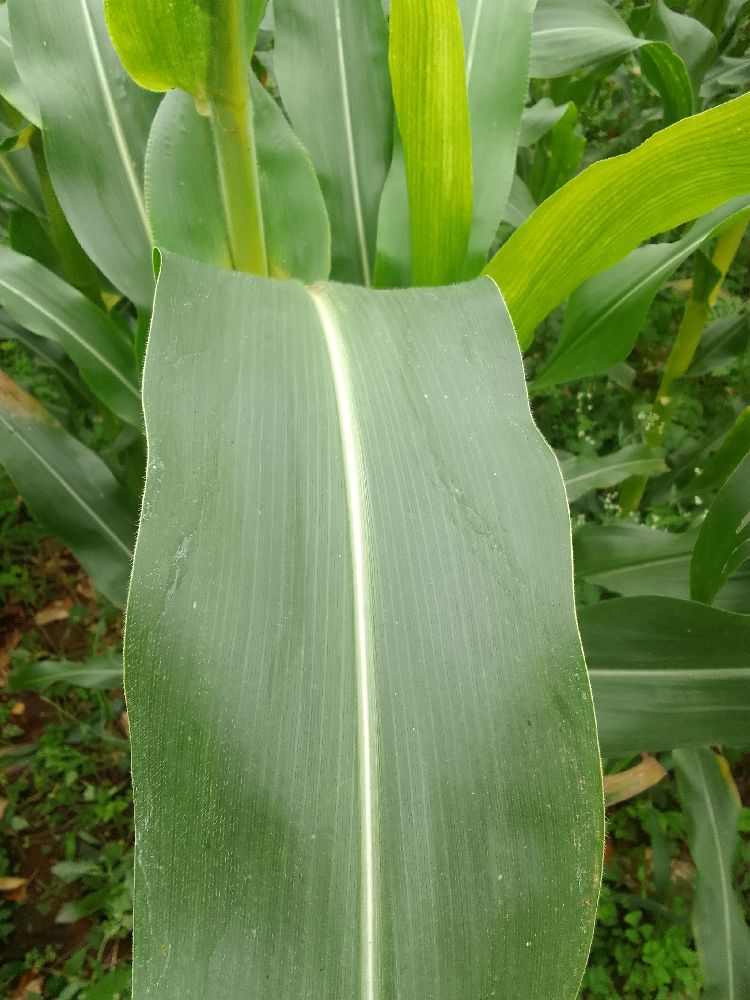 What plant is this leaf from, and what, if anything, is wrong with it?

maize, healthy
